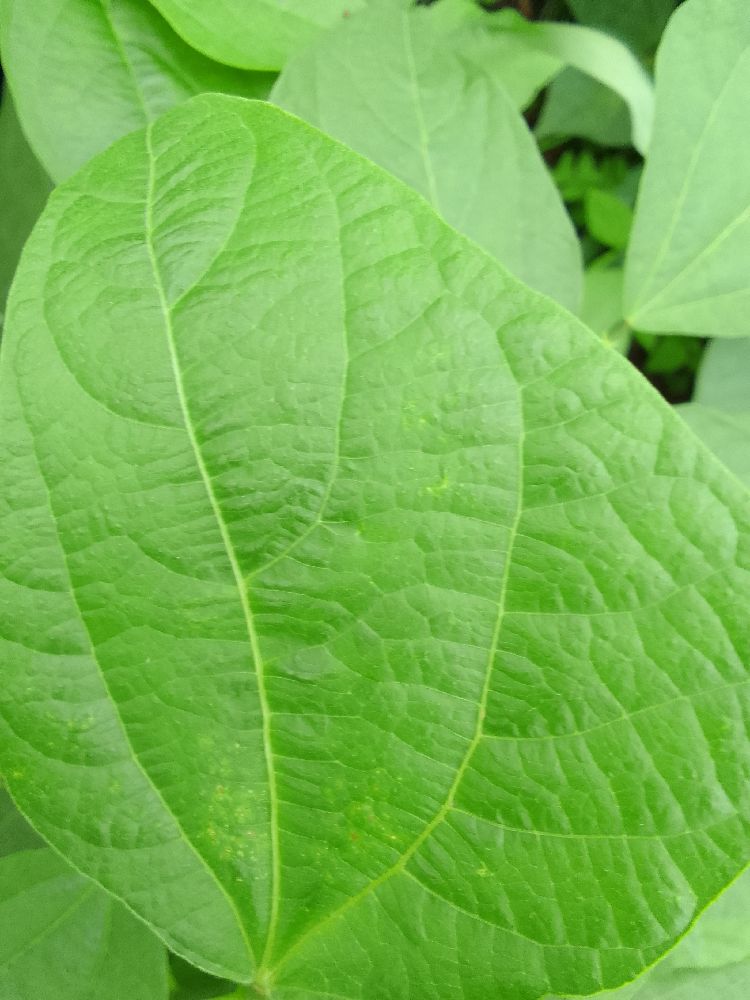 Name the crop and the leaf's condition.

common bean, healthy
